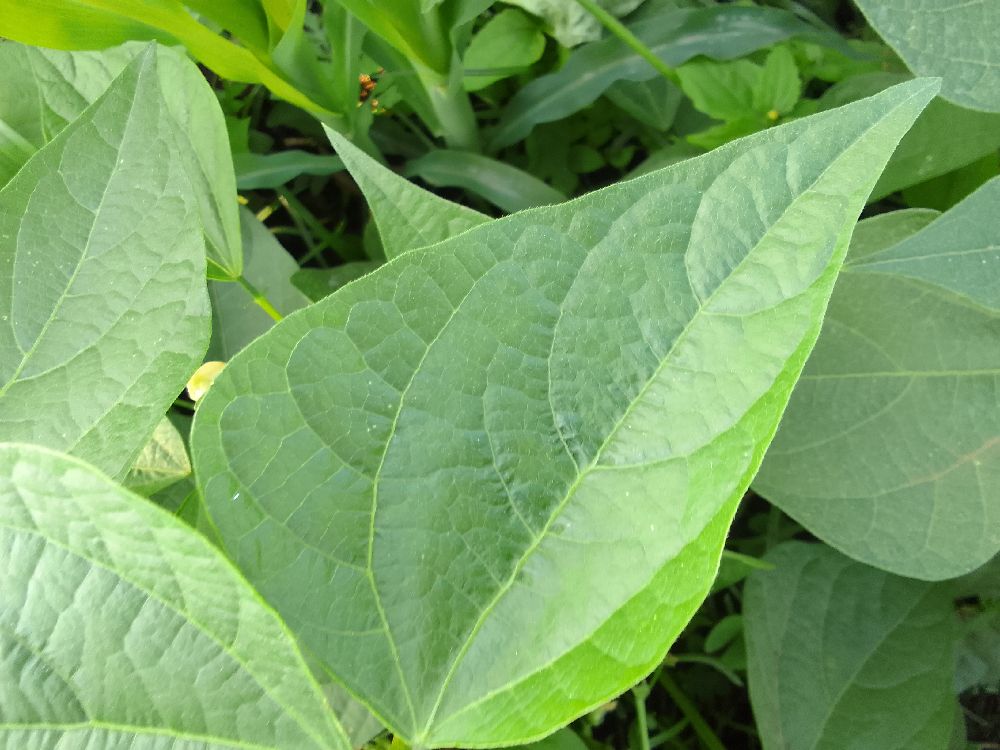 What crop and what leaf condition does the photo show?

common bean, healthy
